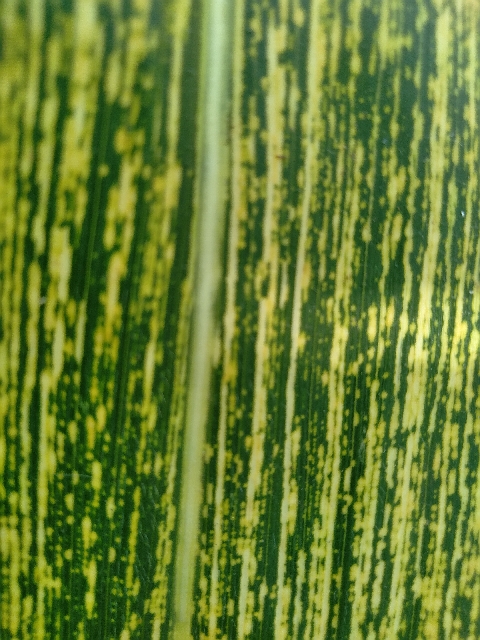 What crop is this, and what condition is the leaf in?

maize, maize streak virus
